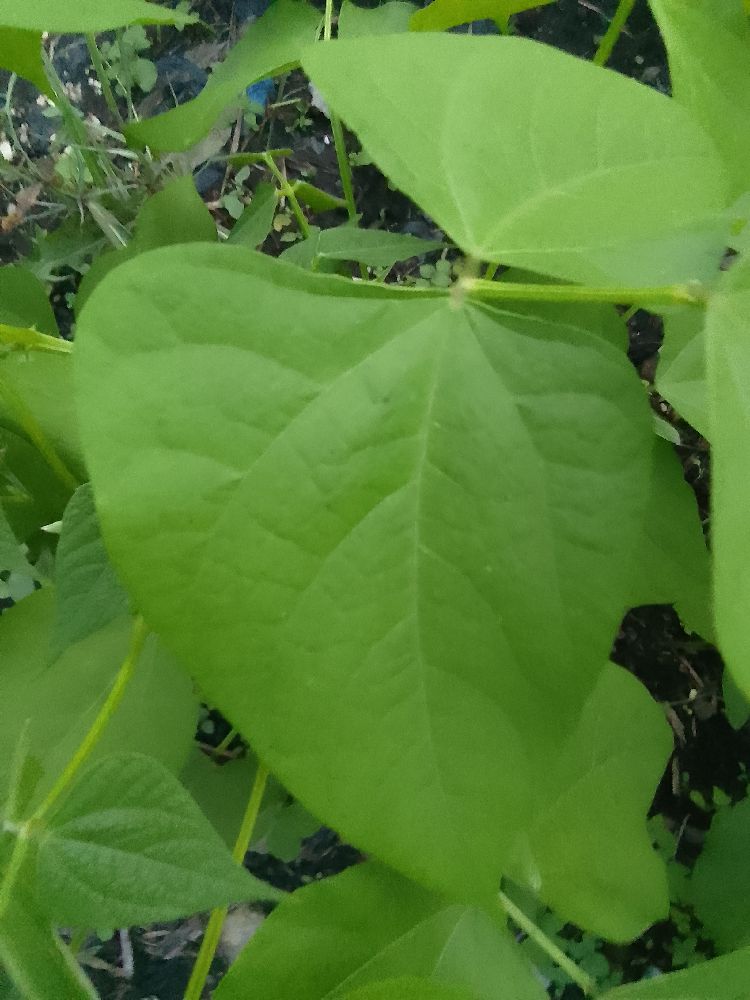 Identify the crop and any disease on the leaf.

common bean, healthy
